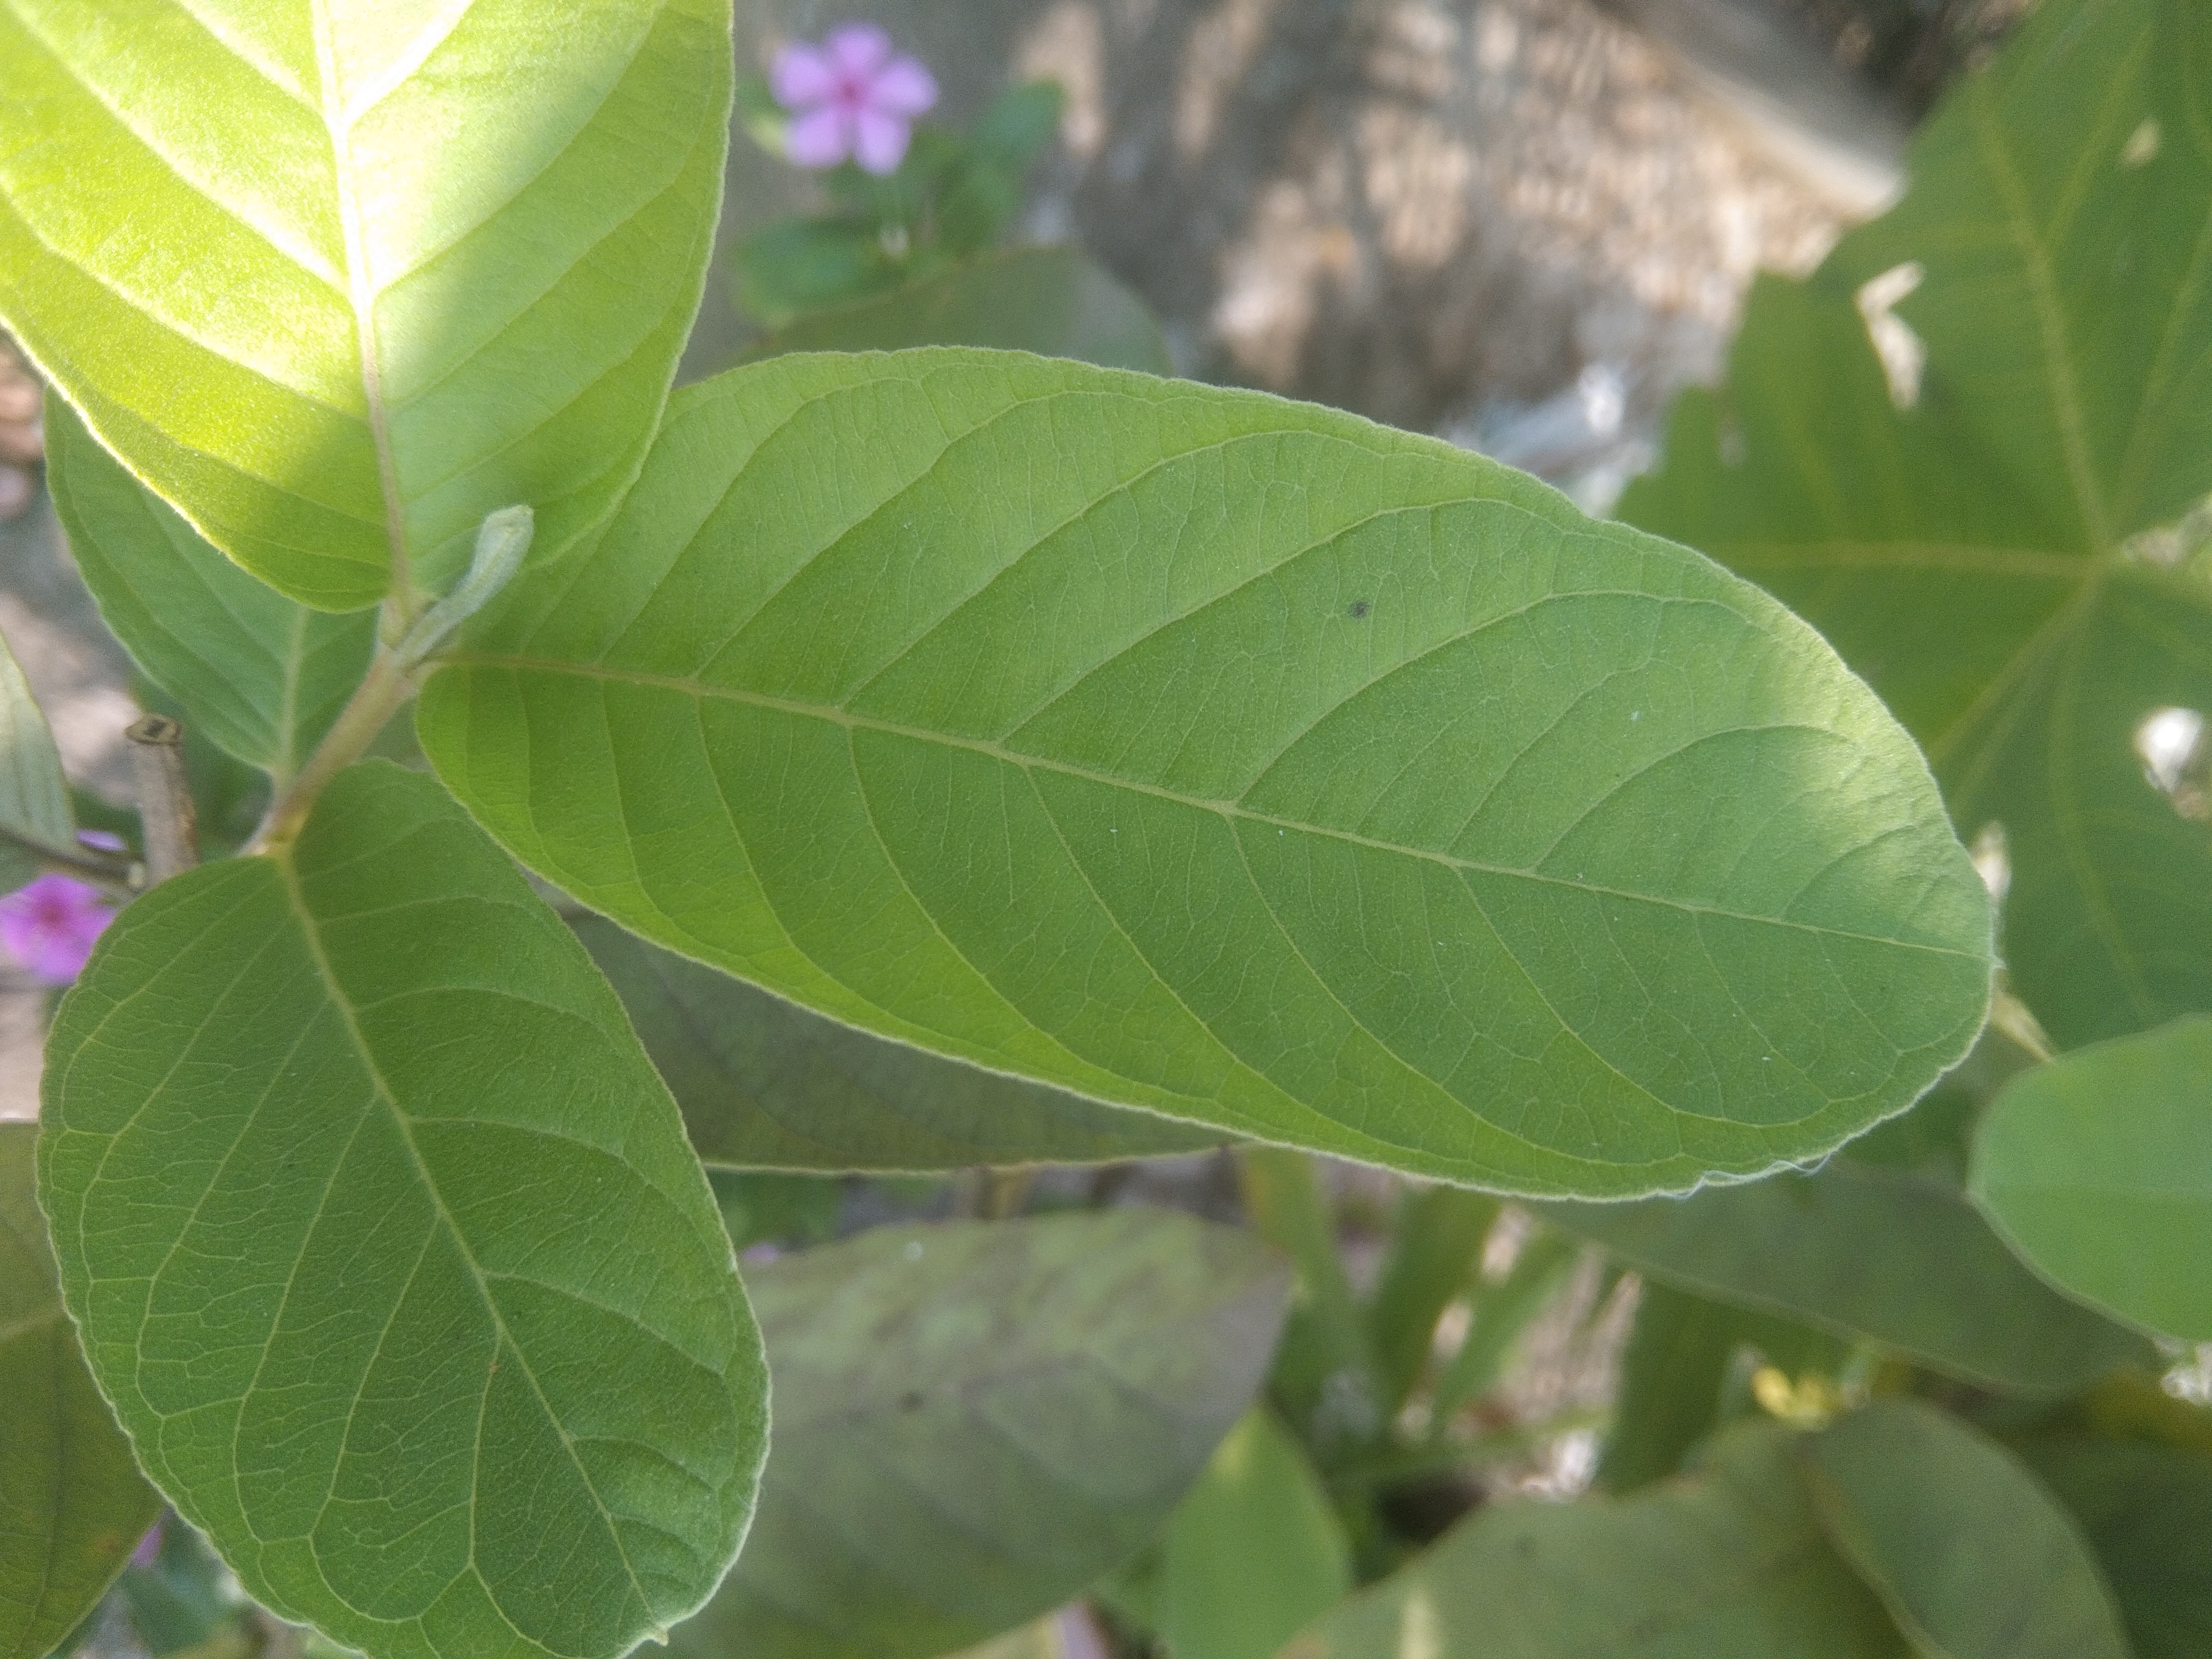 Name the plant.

guava
